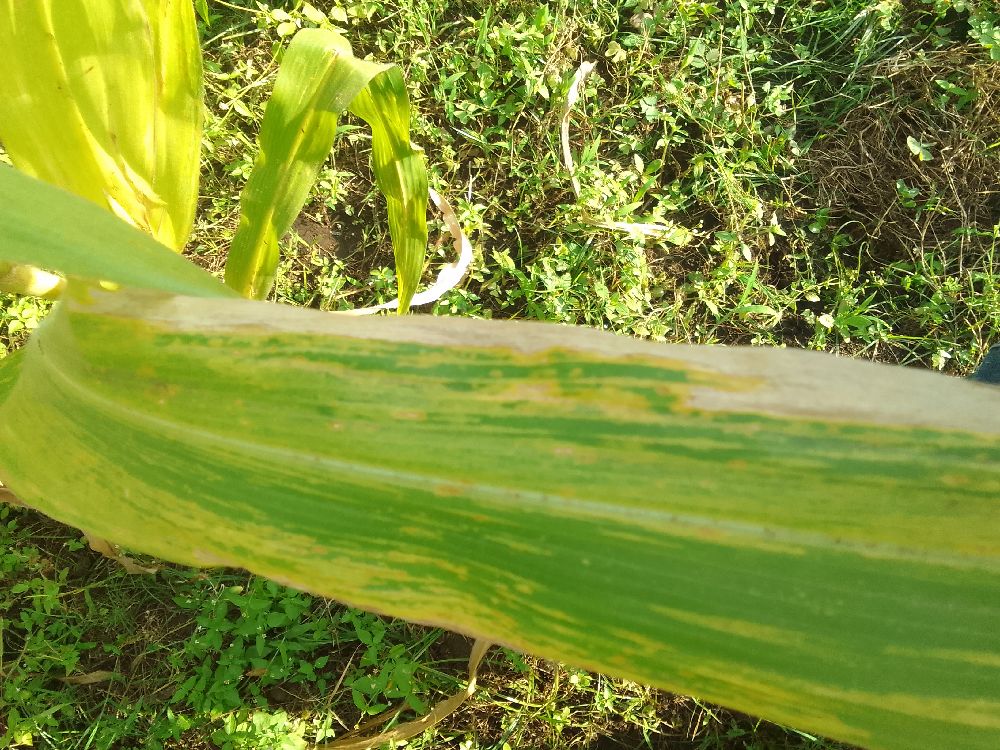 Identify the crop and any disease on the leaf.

maize, maize lethal necrosis
